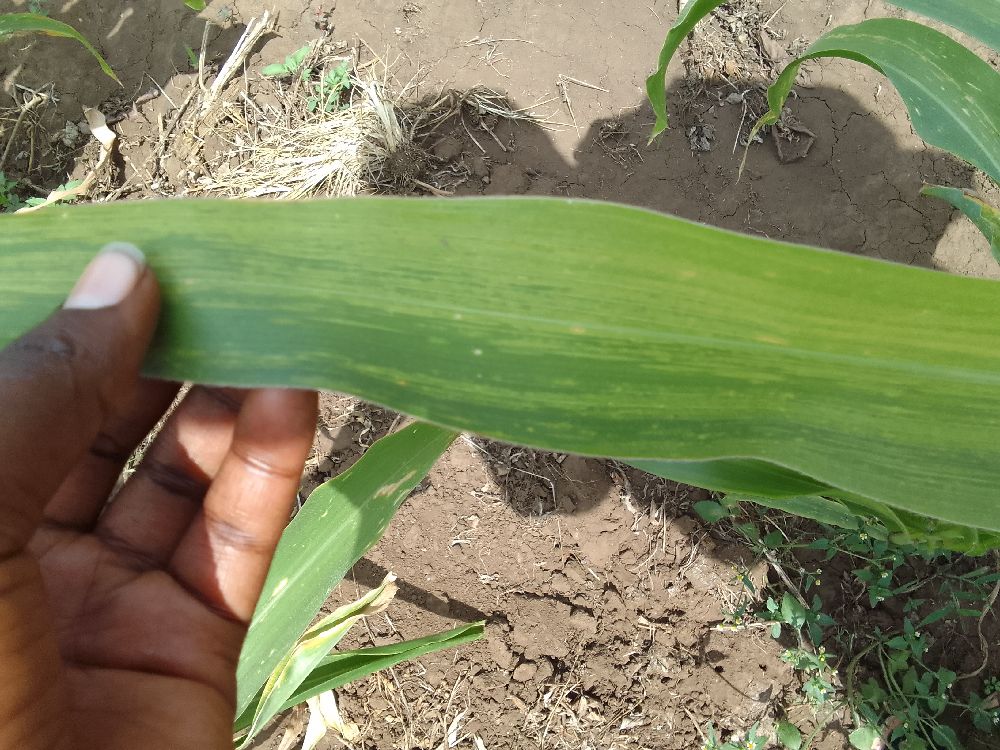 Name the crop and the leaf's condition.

maize, maize lethal necrosis
